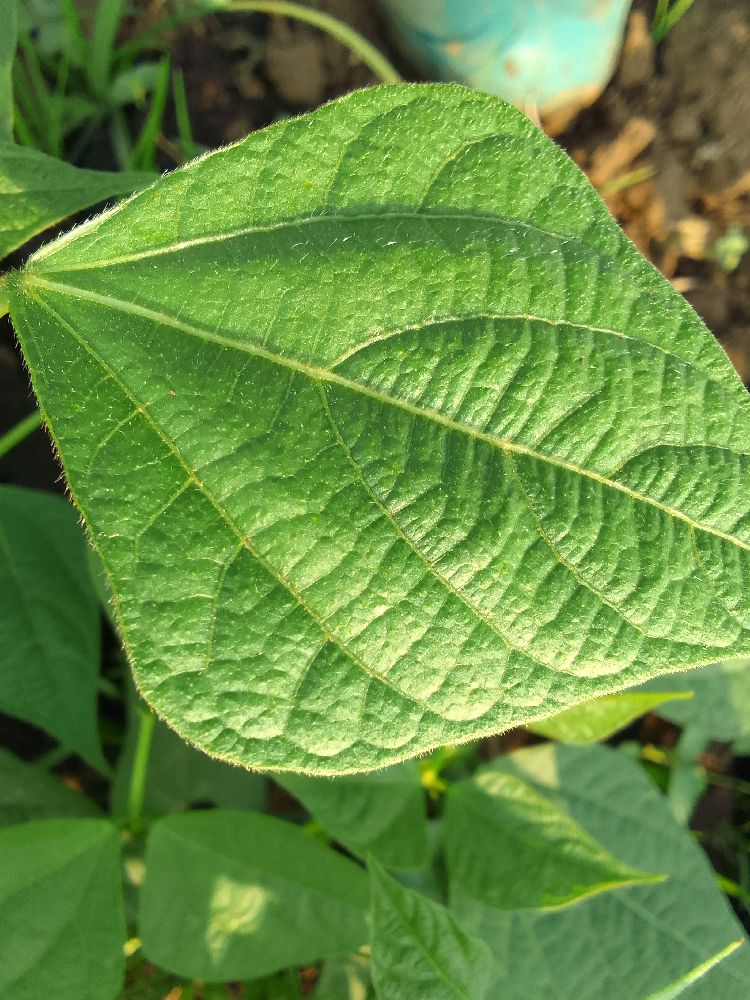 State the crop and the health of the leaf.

common bean, healthy
